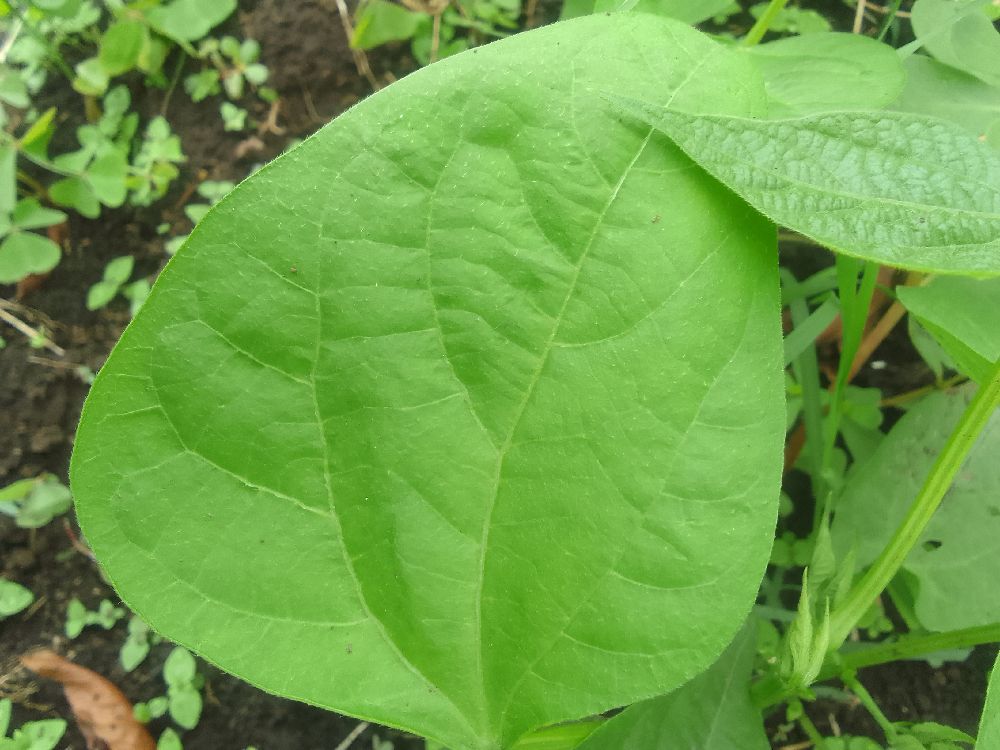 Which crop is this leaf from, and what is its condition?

common bean, healthy
